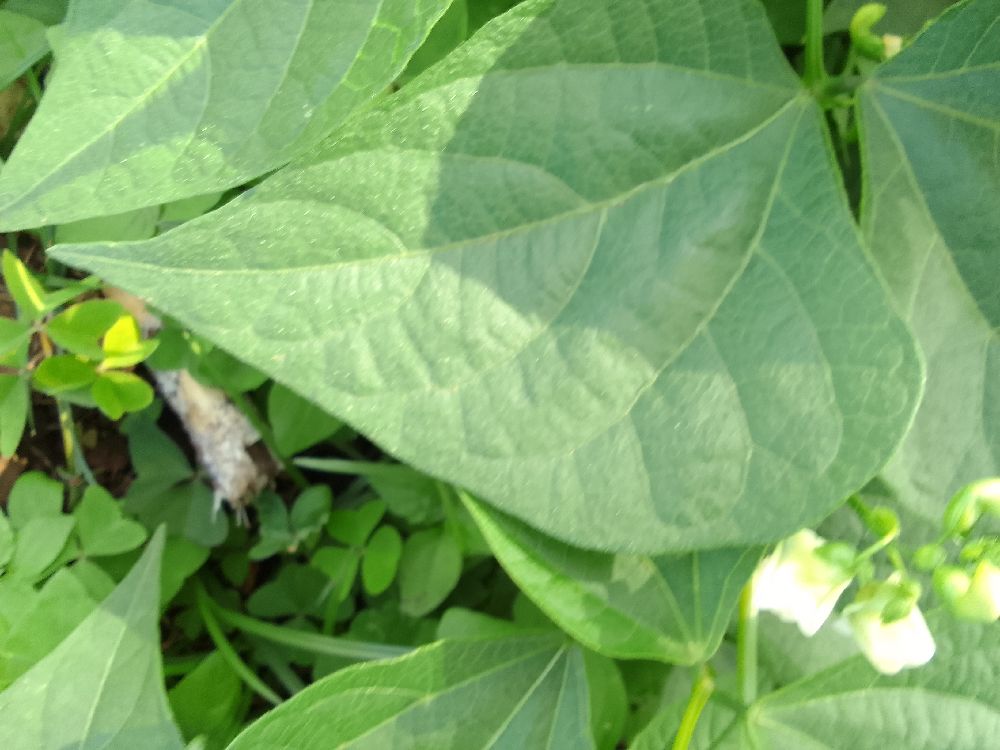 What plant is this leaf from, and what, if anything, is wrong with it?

common bean, healthy
